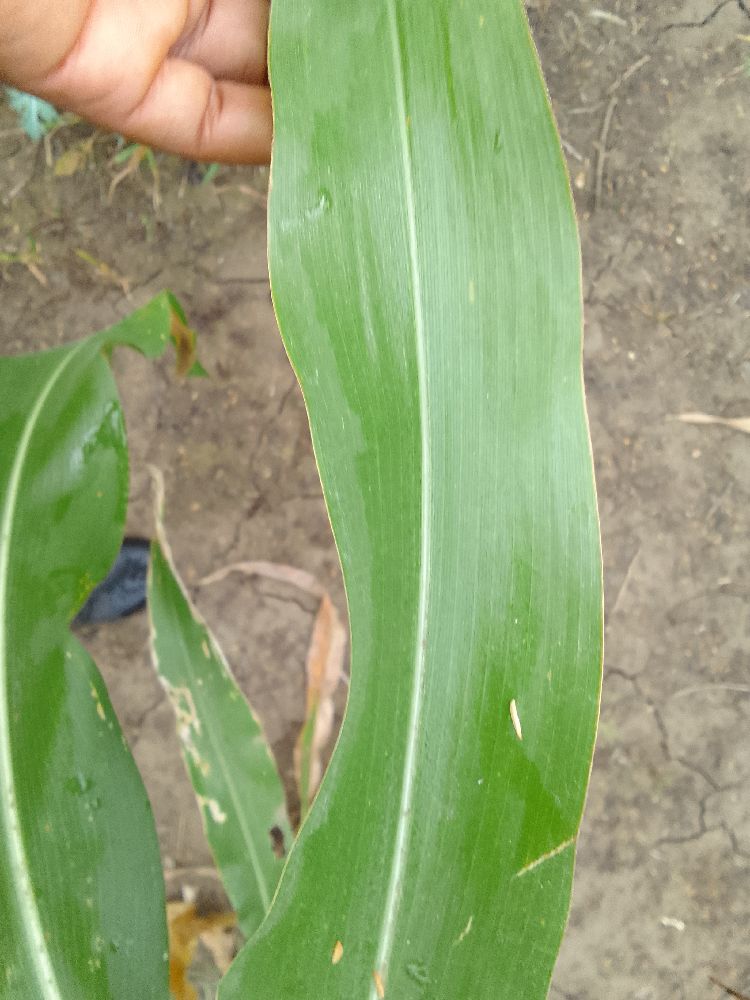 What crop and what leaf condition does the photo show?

maize, healthy
